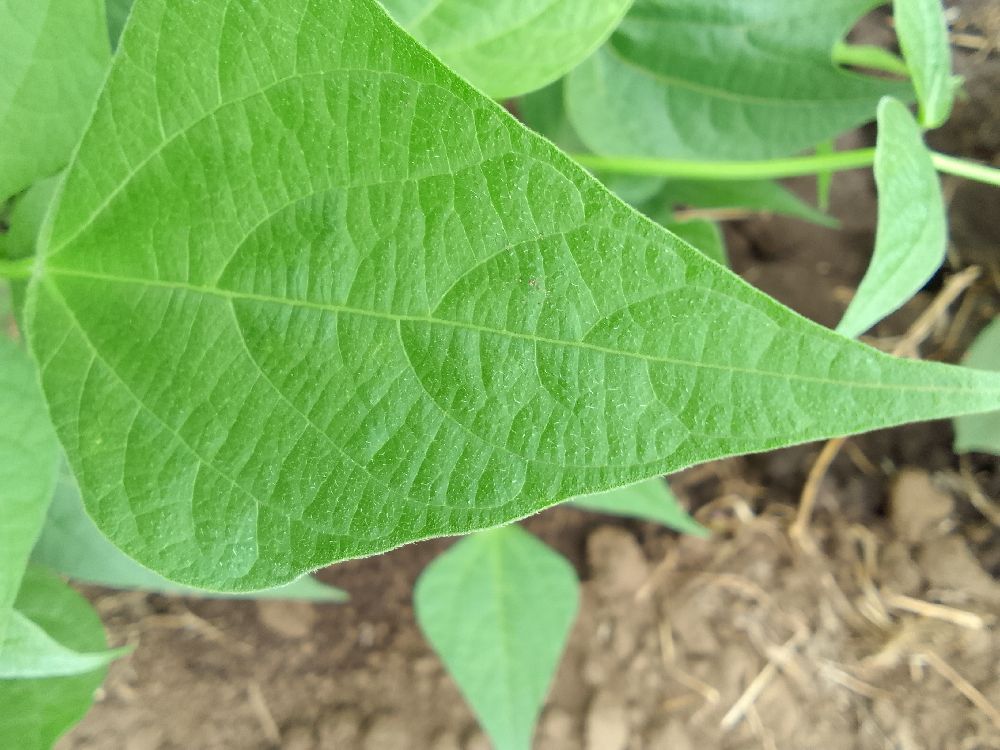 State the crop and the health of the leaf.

common bean, healthy
